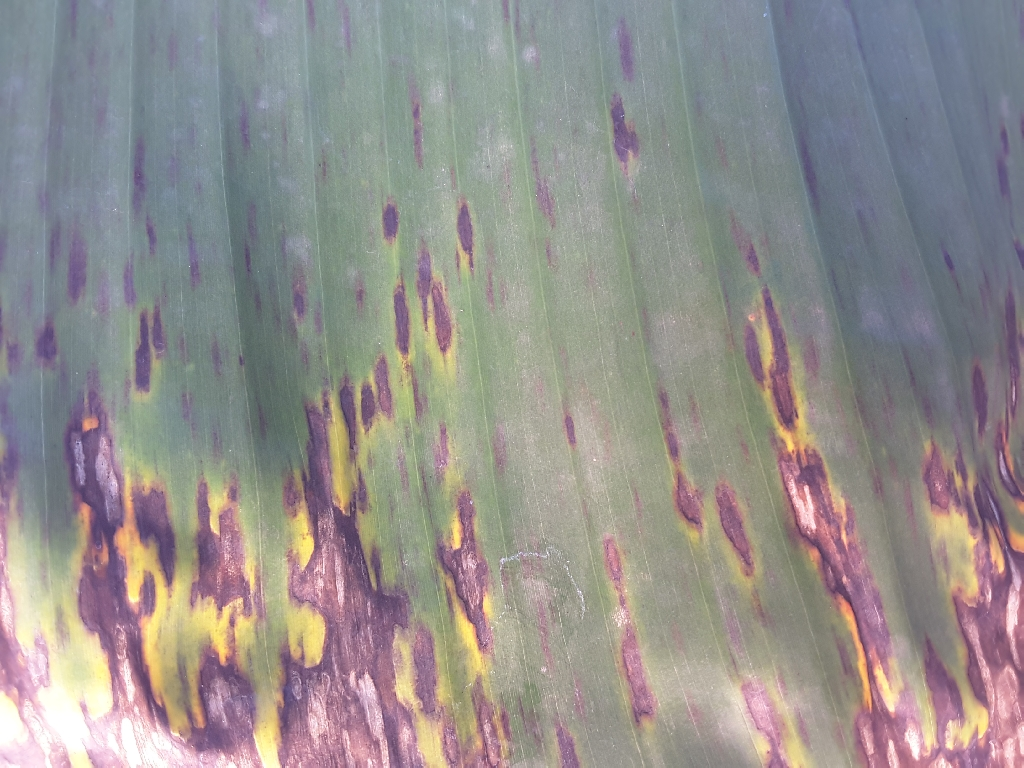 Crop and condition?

banana, black sigatoka
